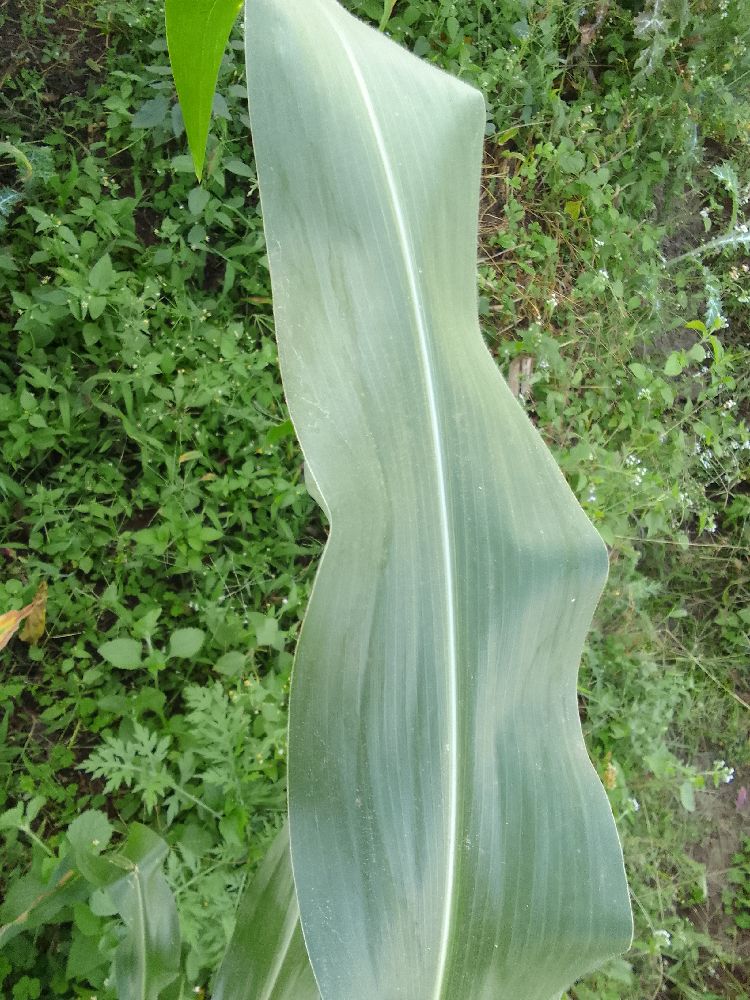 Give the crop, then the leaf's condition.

maize, healthy
